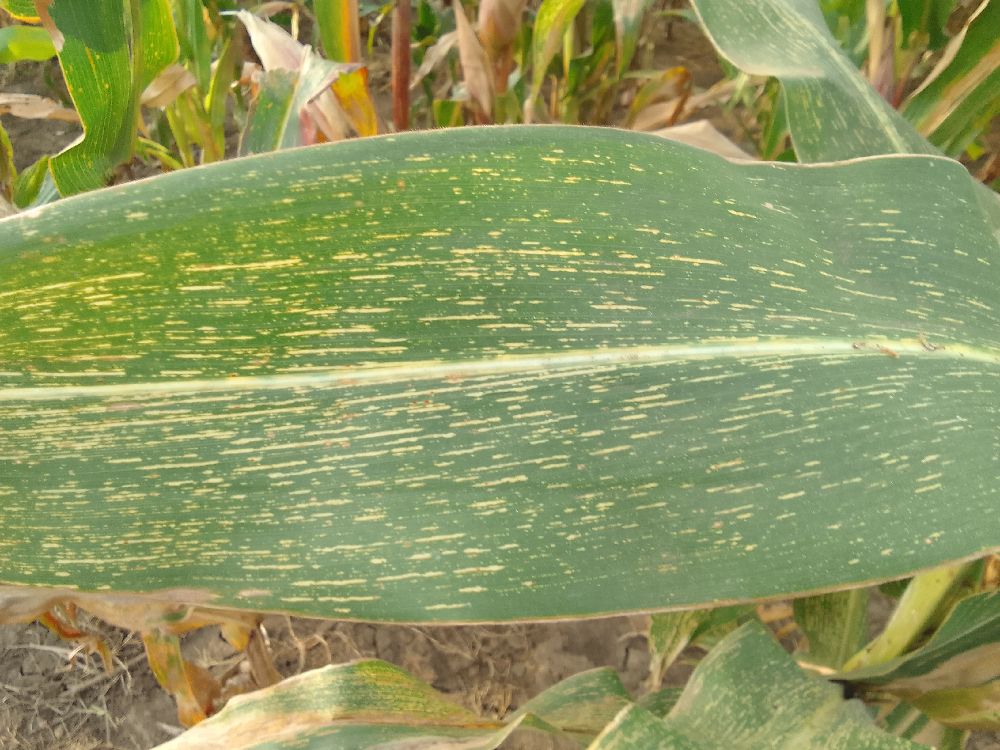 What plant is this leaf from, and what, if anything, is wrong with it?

maize, maize streak virus
